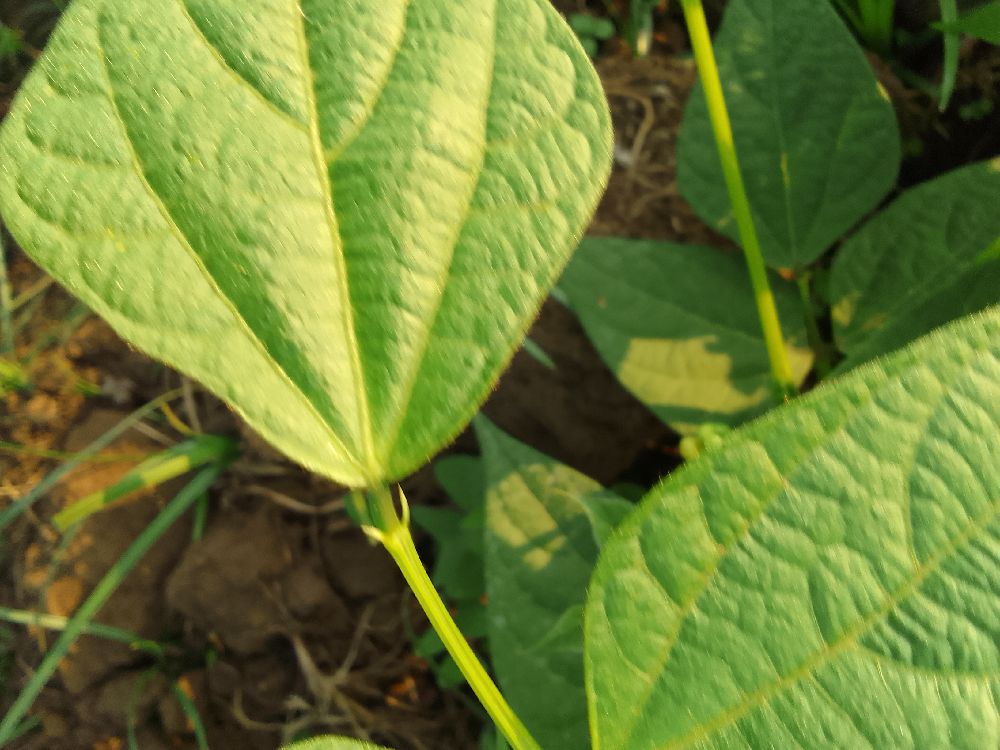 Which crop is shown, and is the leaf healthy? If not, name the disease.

common bean, healthy
